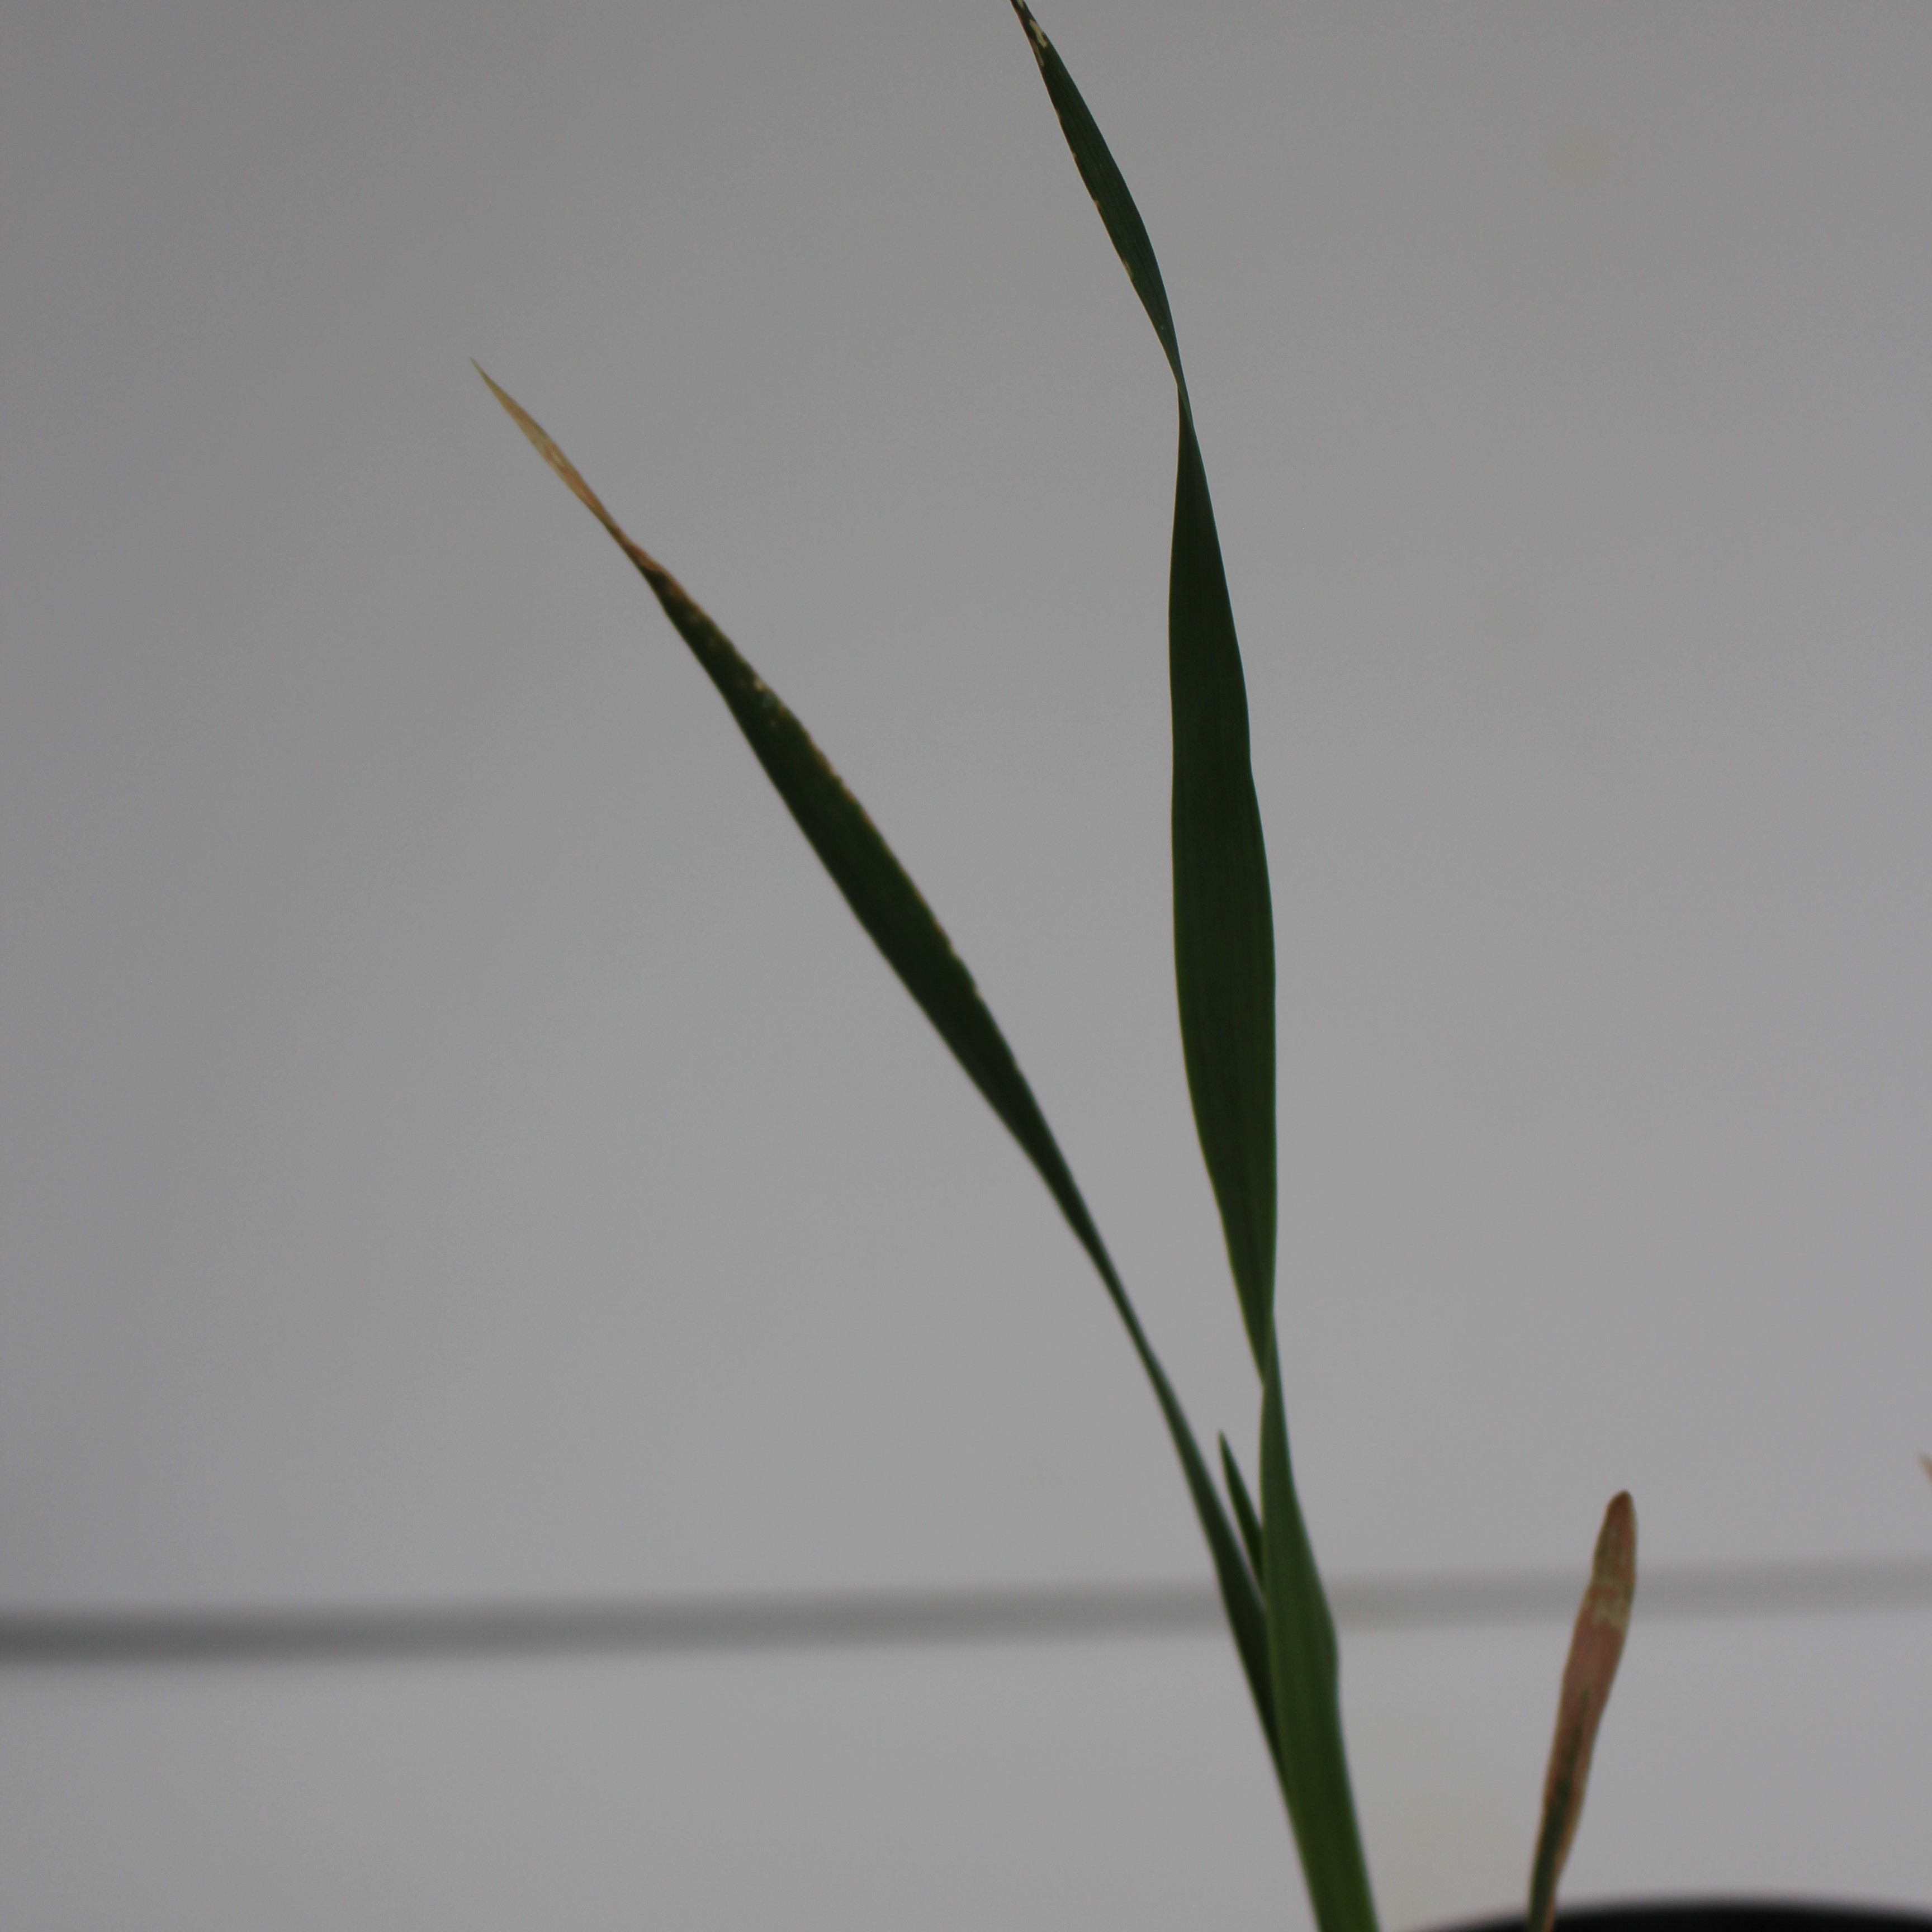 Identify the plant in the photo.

Avena sterilis
